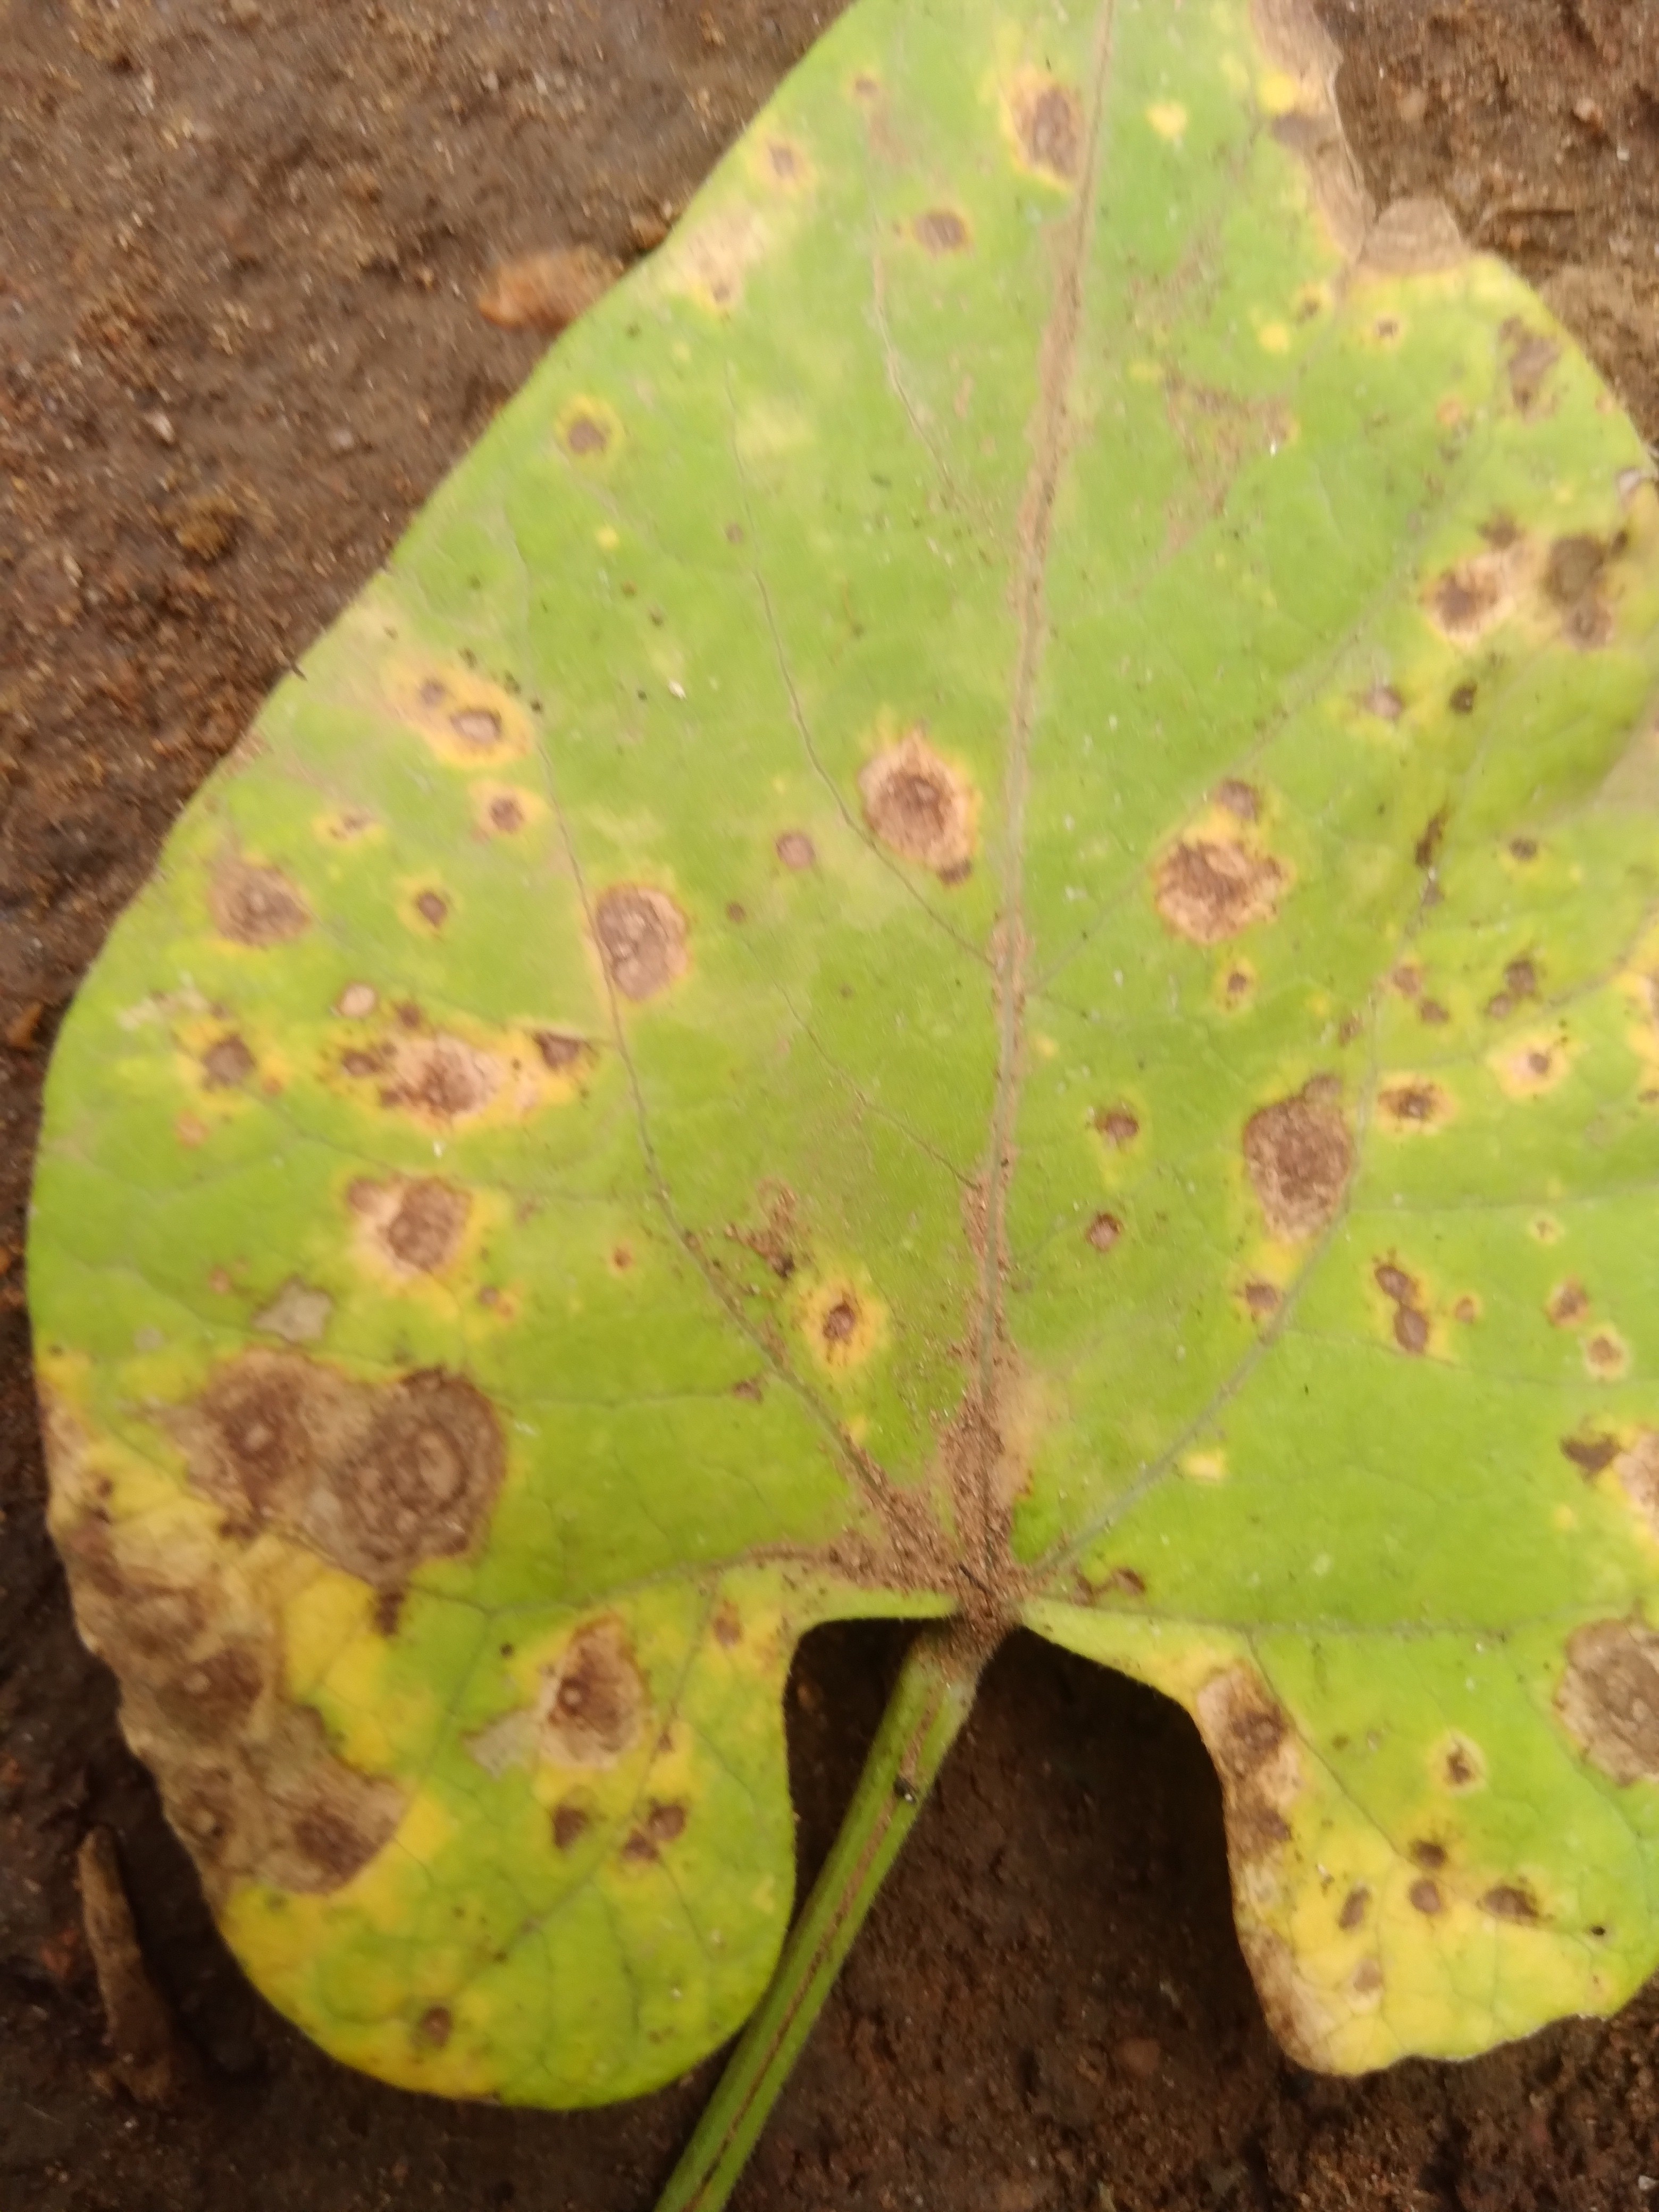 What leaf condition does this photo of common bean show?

rust
